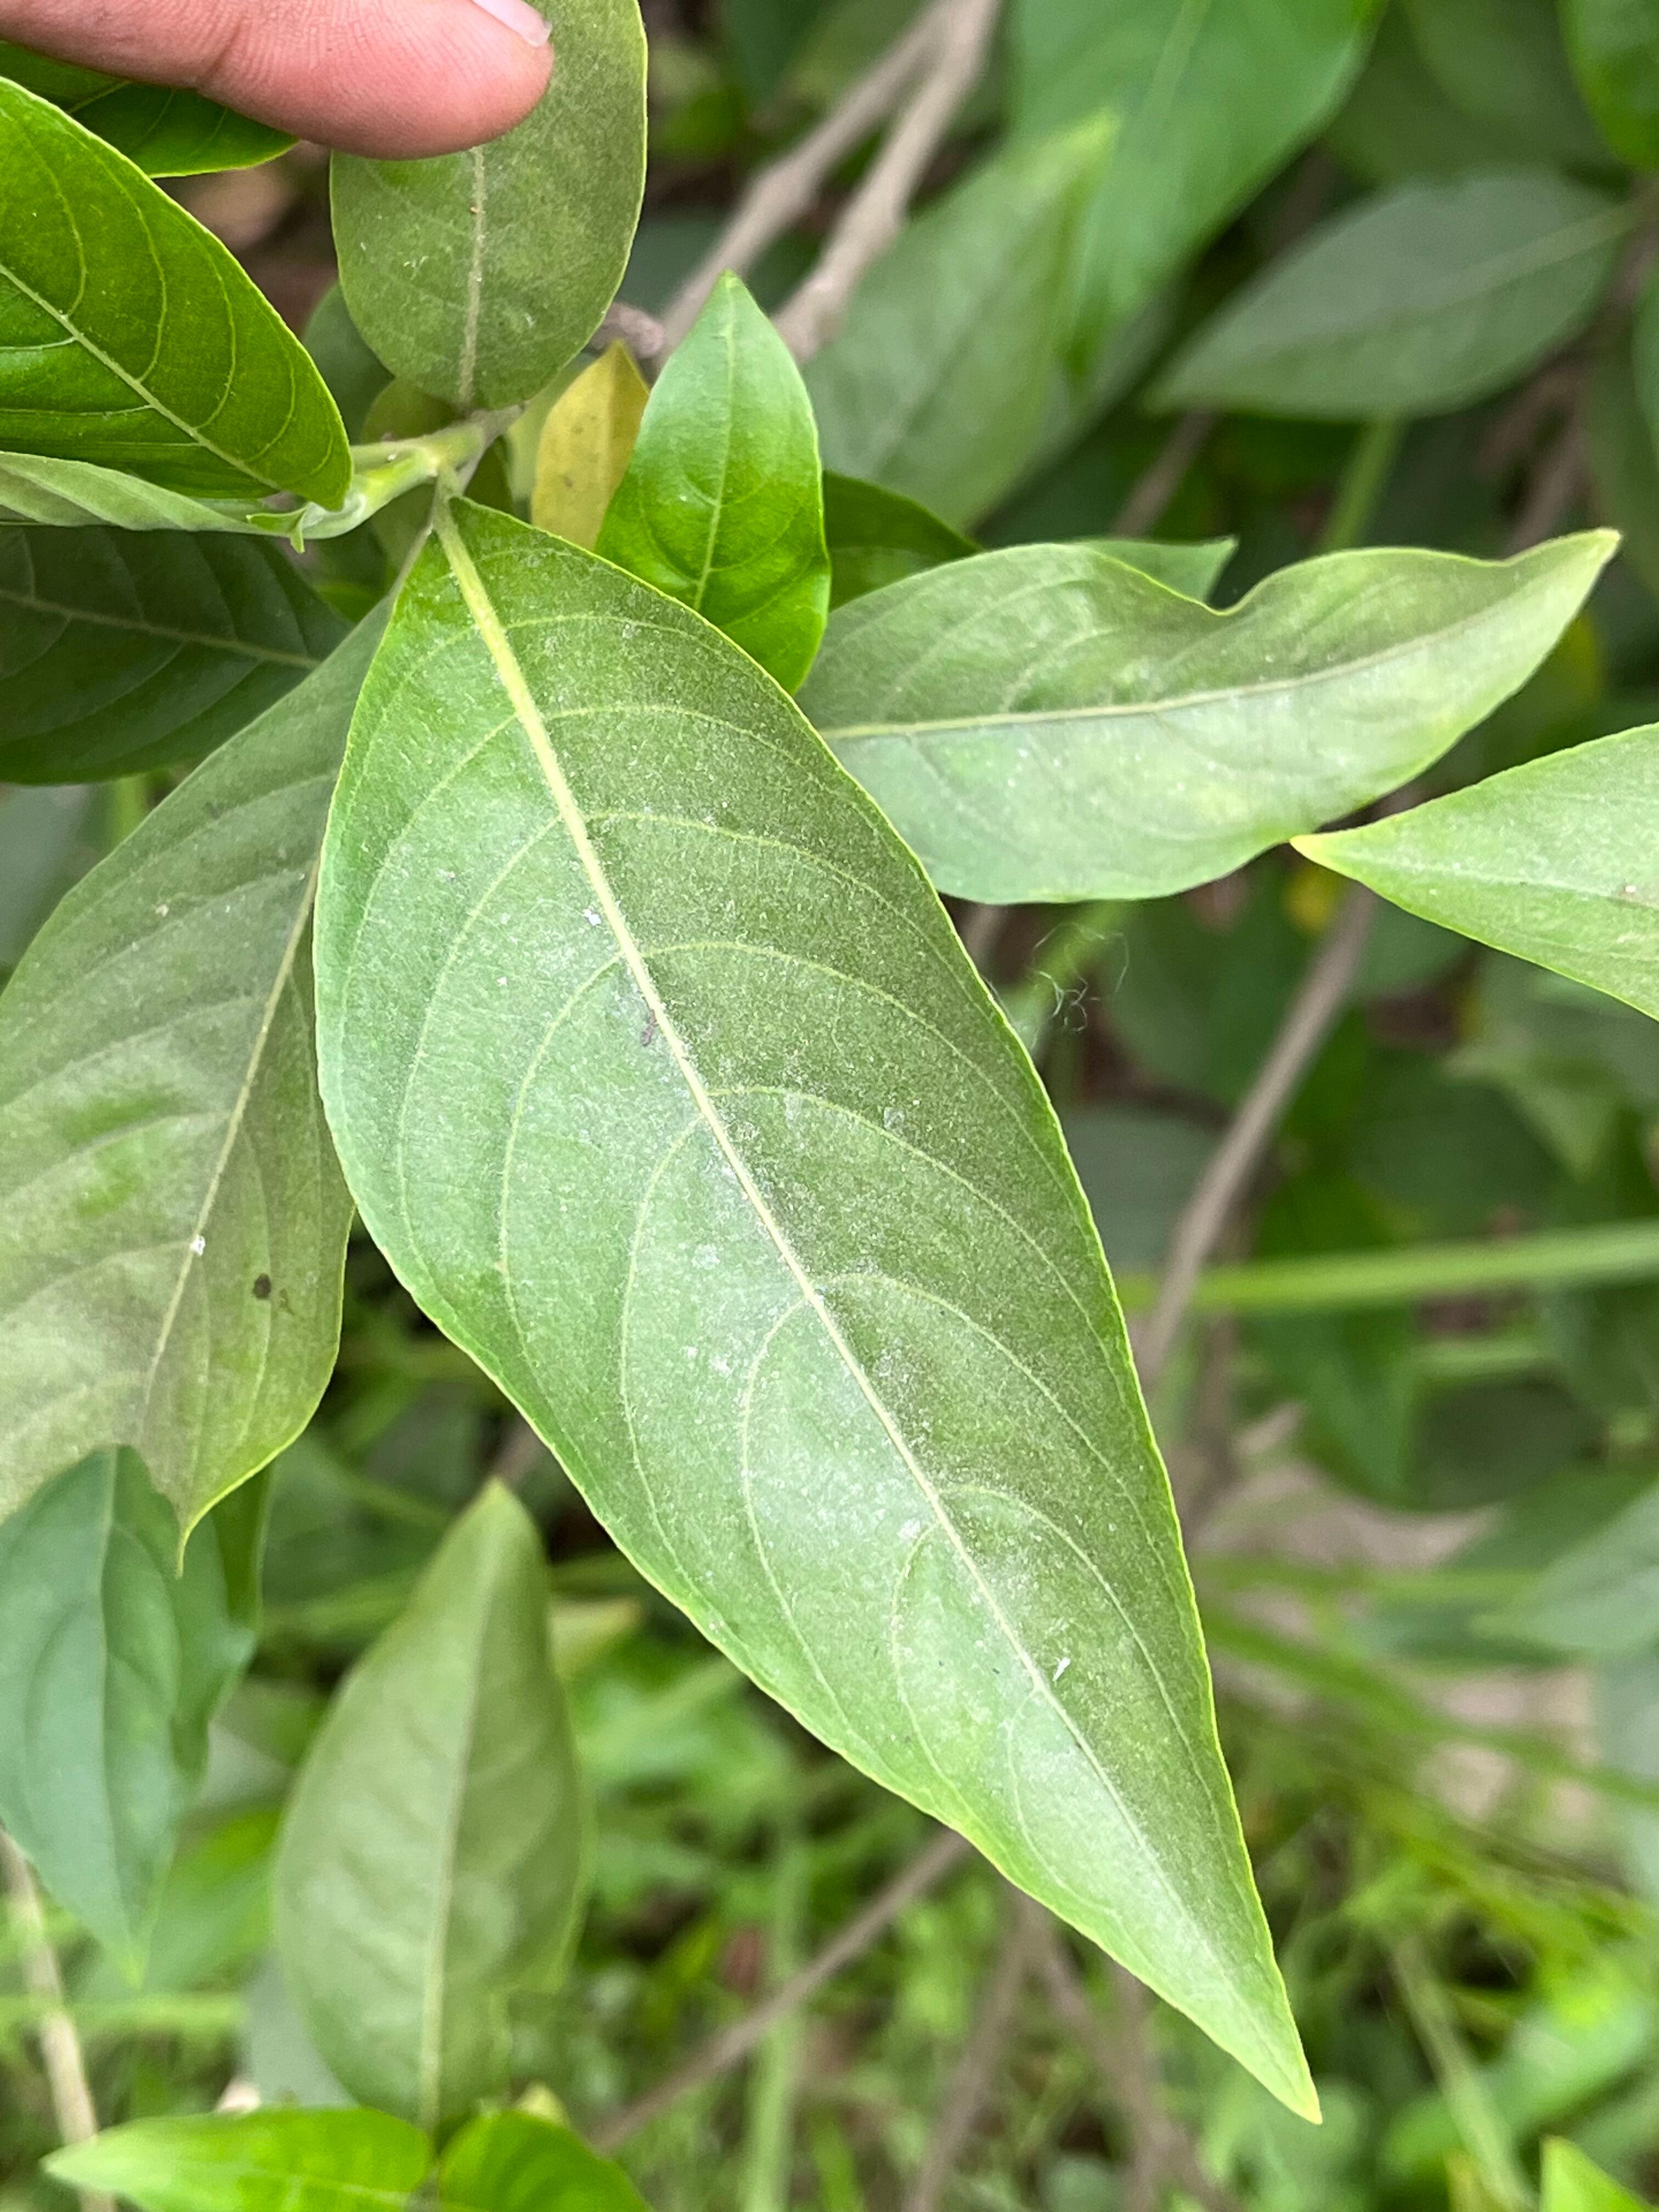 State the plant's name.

vasaka
